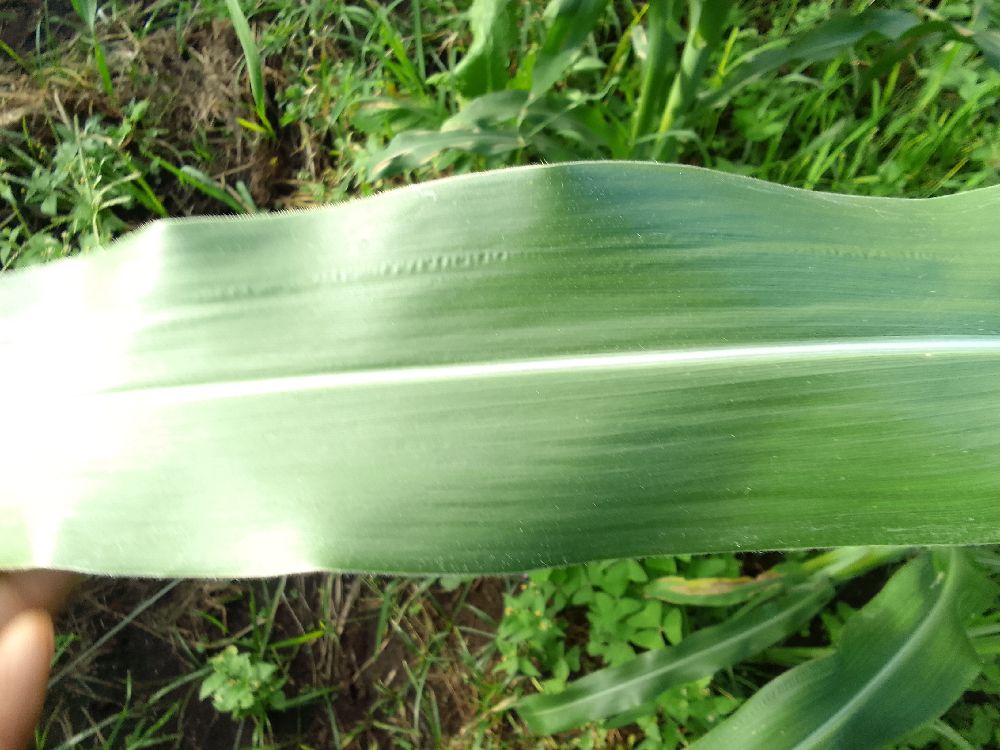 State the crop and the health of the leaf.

maize, healthy
